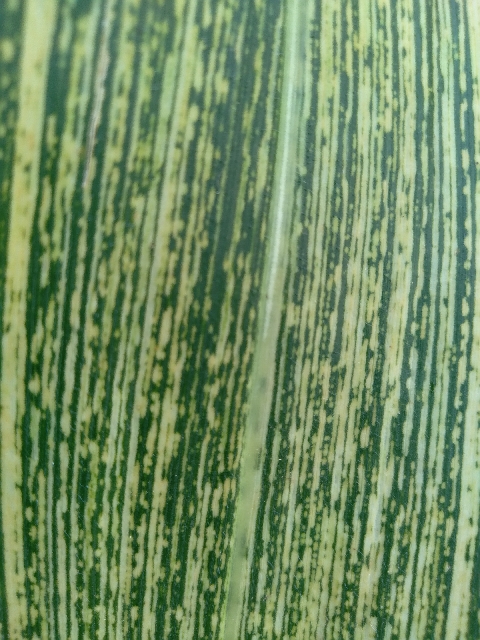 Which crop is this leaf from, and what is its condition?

maize, maize streak virus
